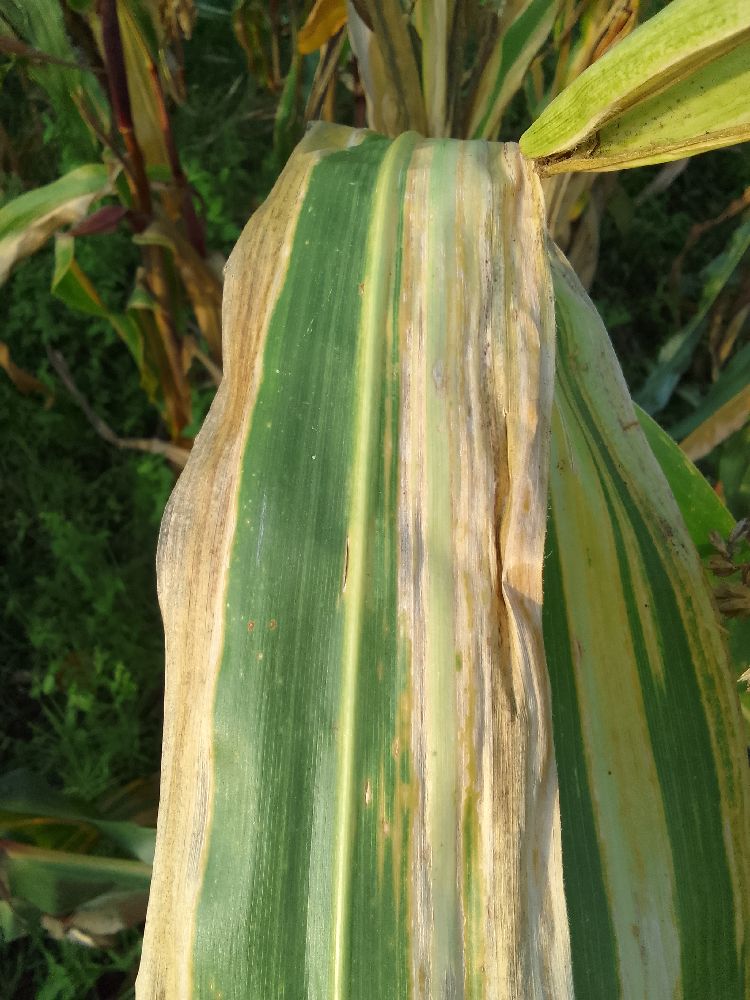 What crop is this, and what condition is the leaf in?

maize, maize lethal necrosis
